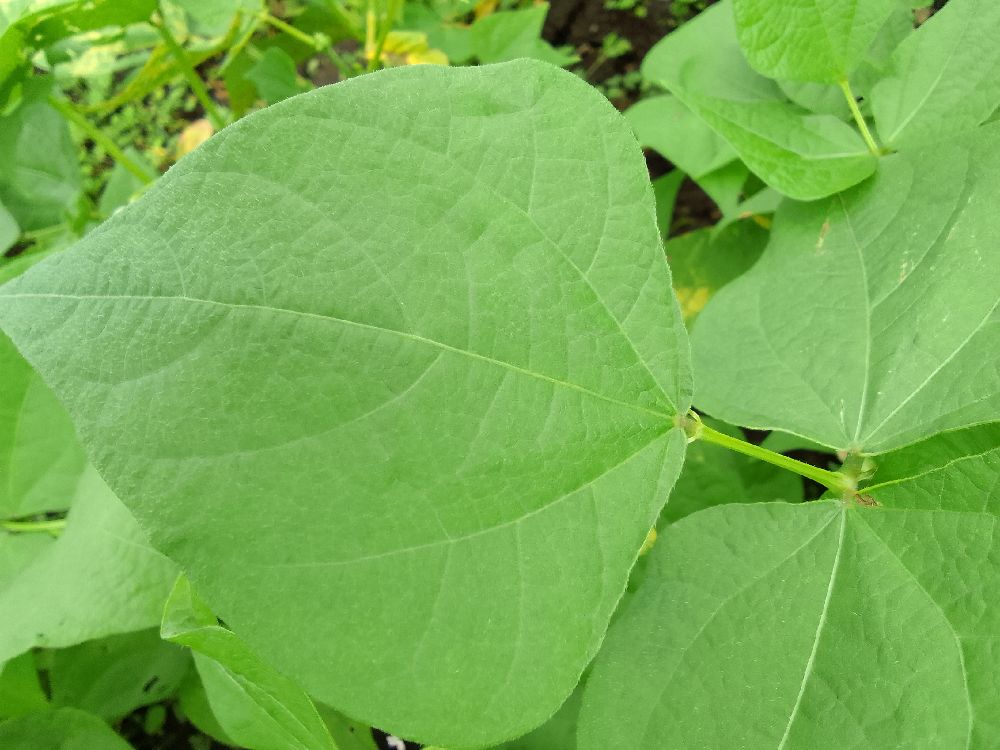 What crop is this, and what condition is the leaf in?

common bean, healthy
